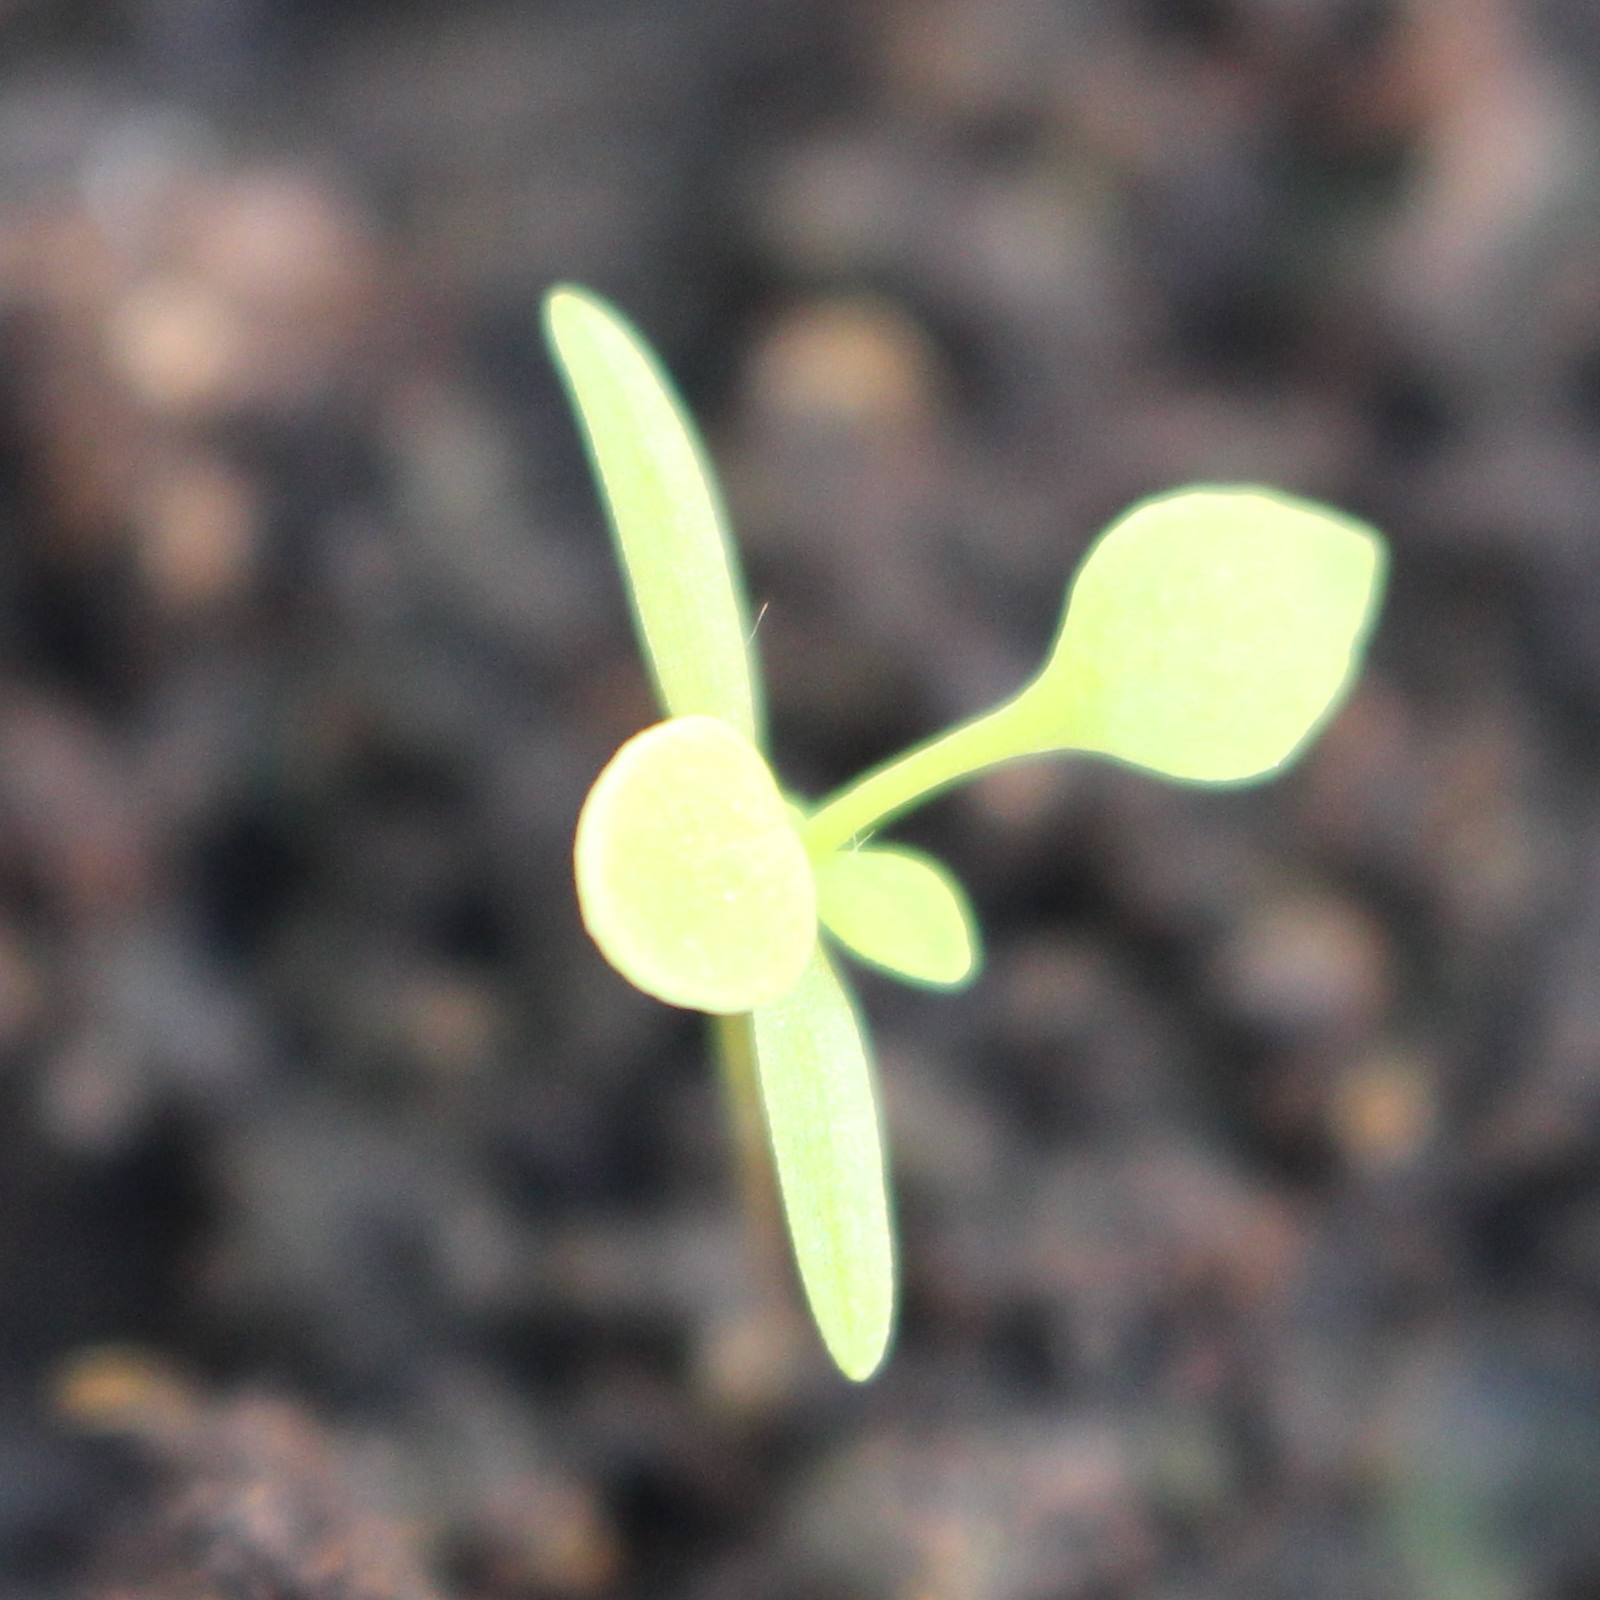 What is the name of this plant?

Papaver rhoeas
